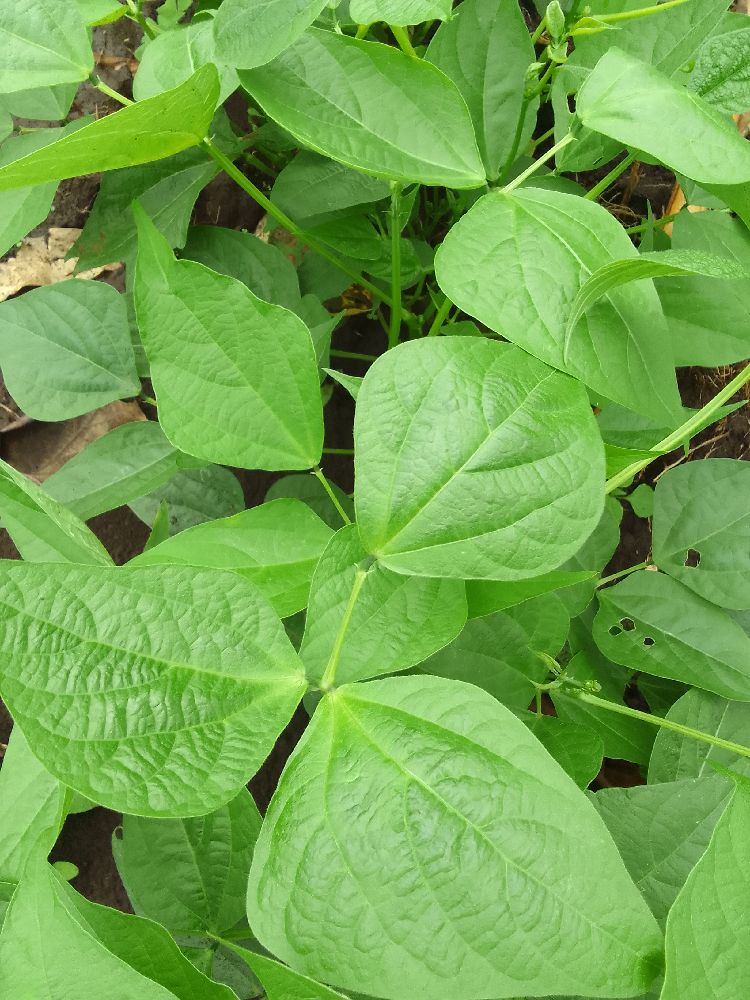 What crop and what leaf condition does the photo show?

common bean, healthy
